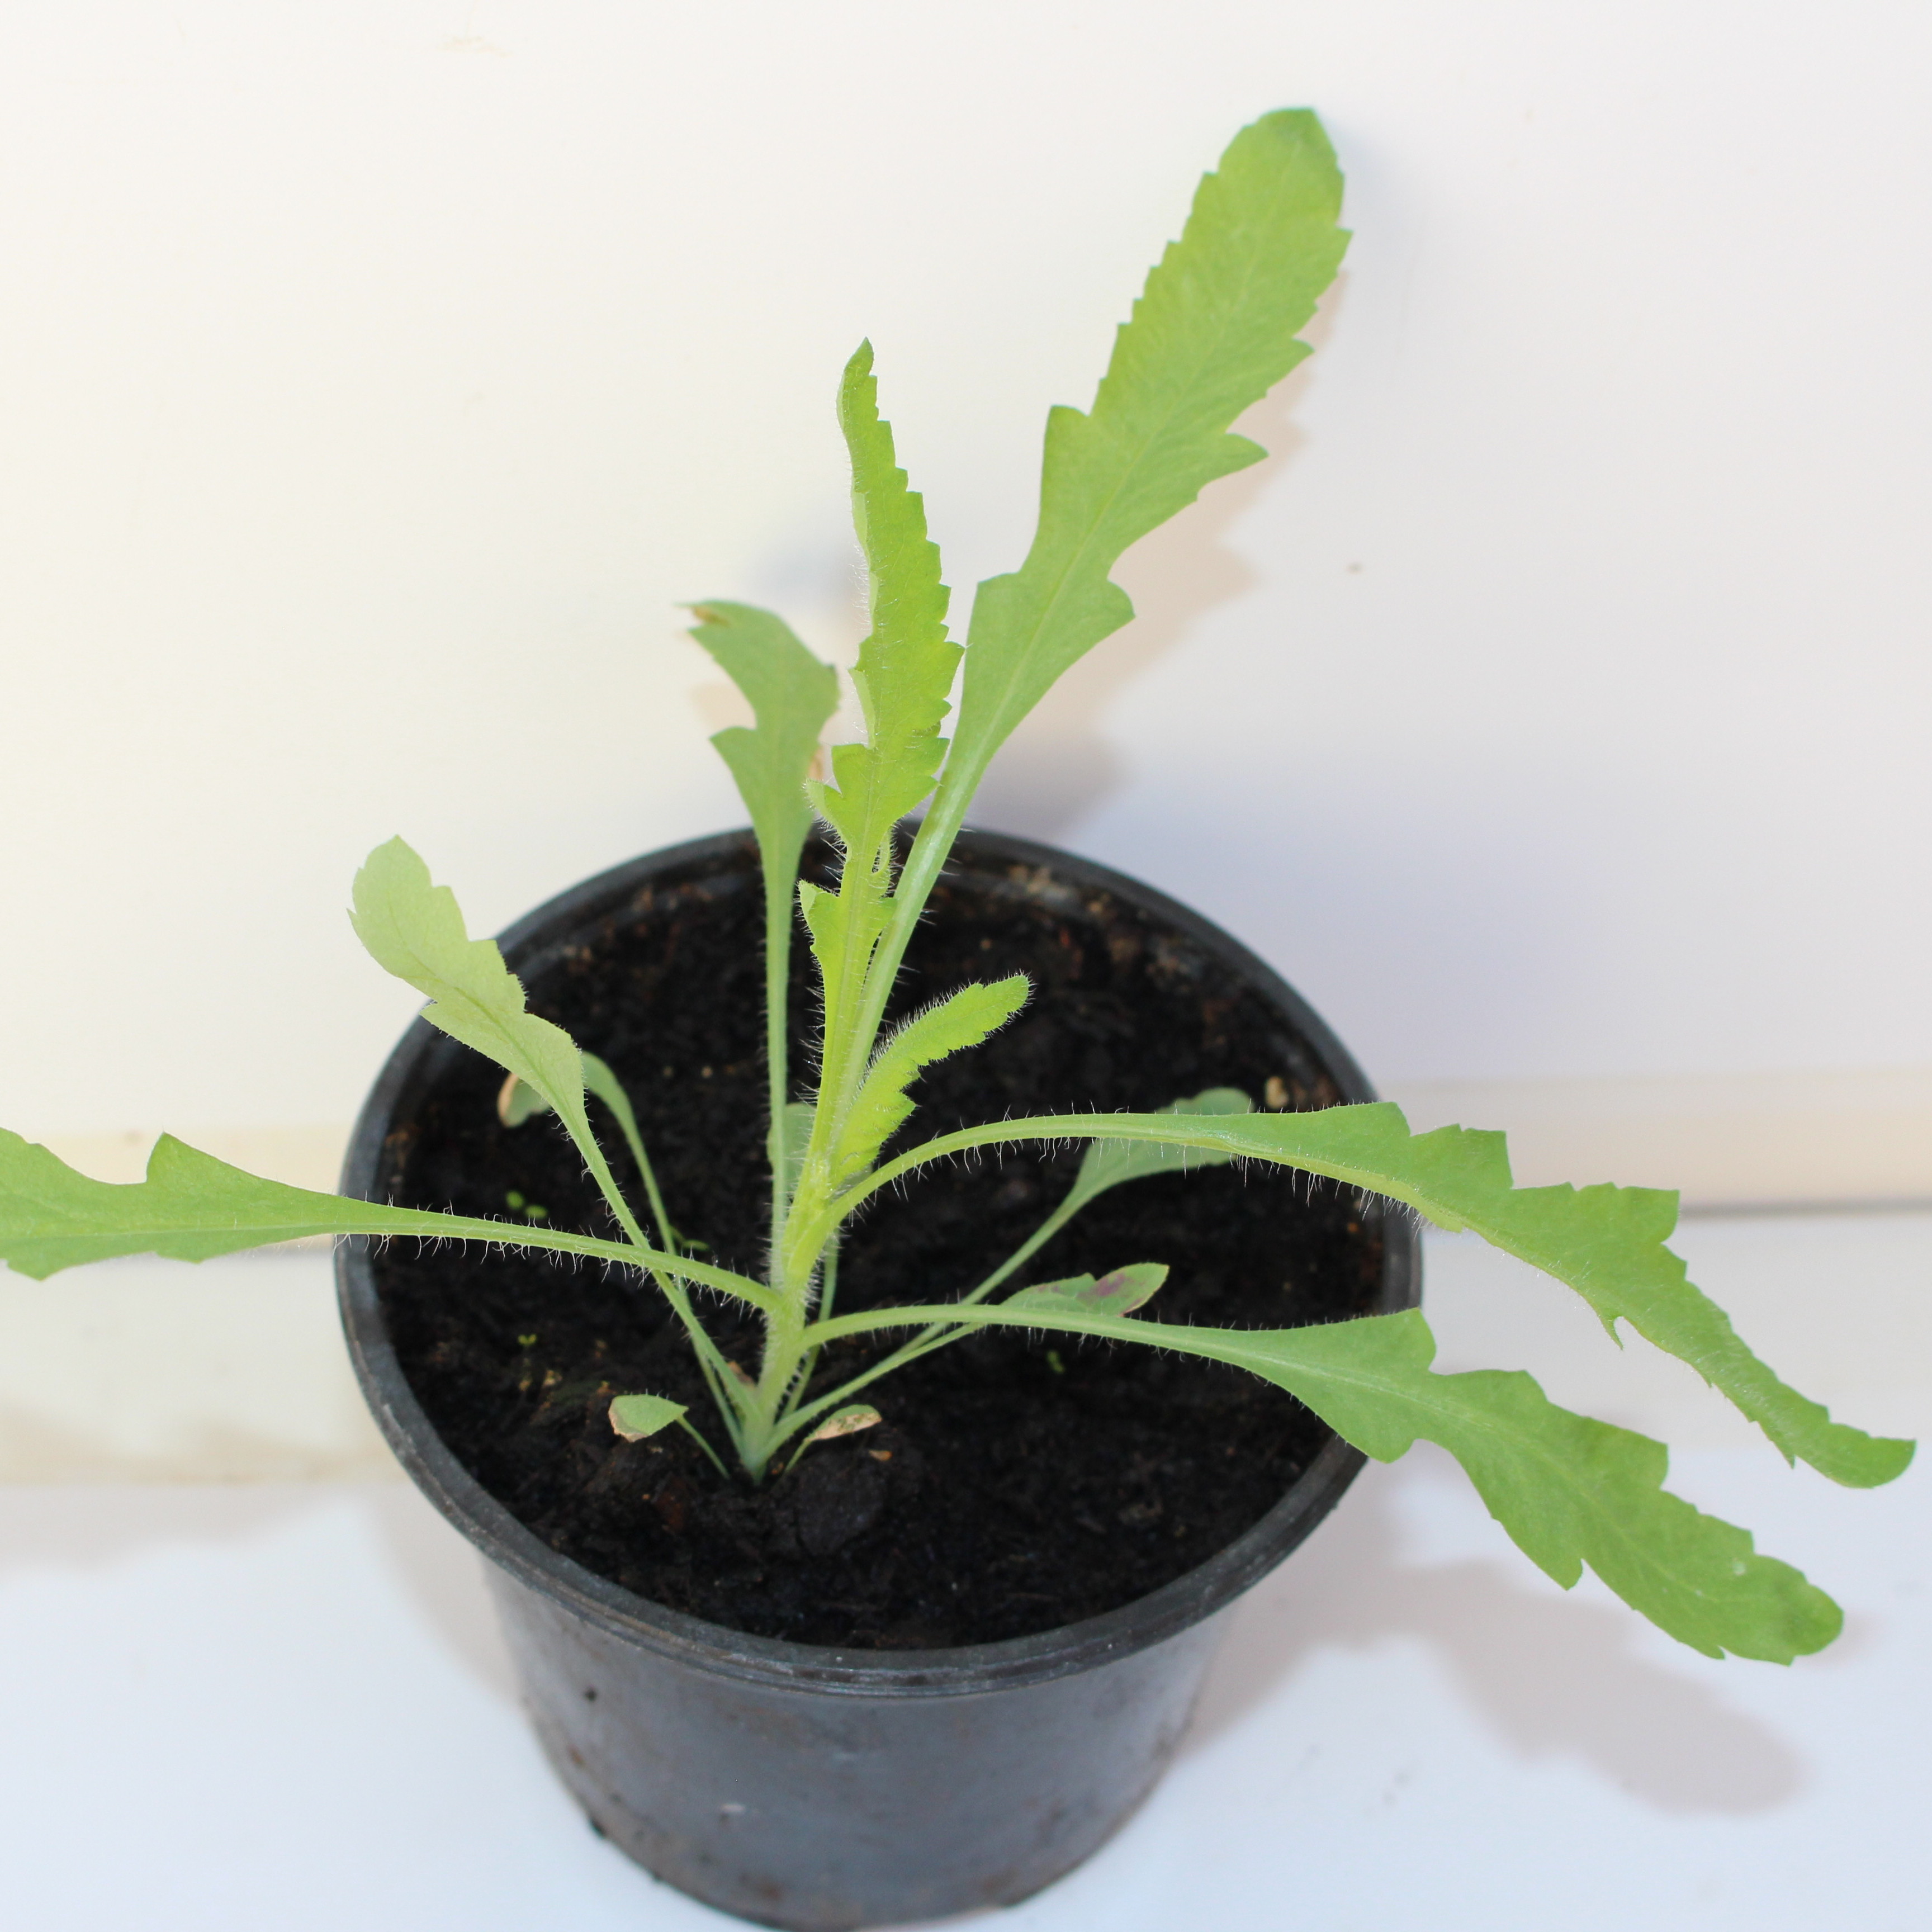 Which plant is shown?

Papaver rhoeas
